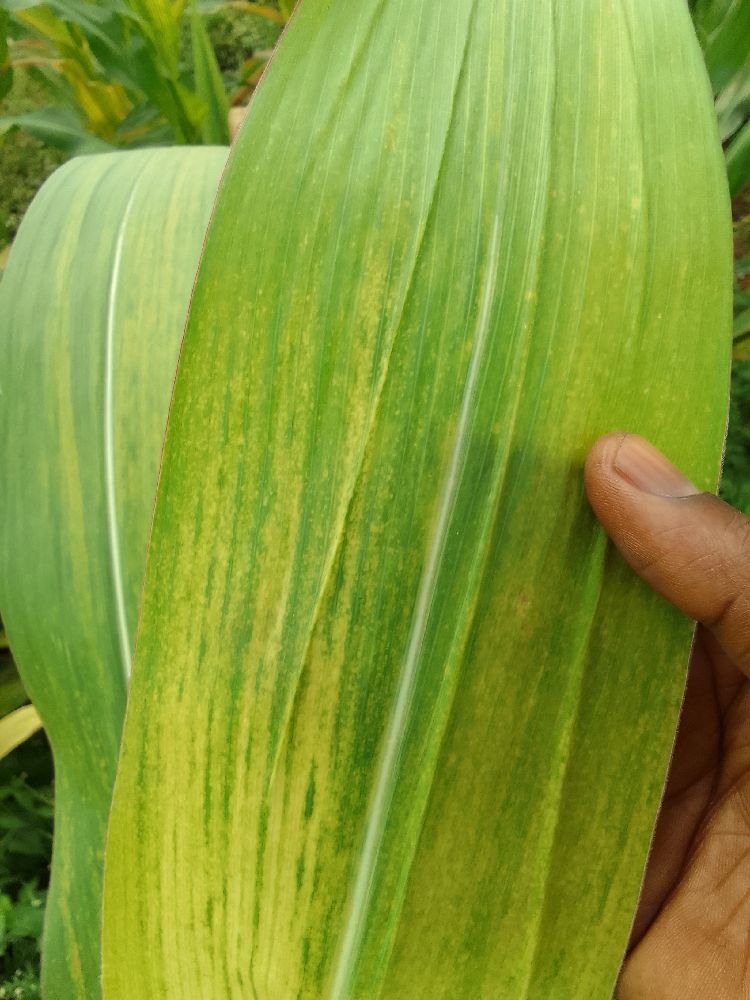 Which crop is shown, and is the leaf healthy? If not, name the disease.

maize, maize lethal necrosis
